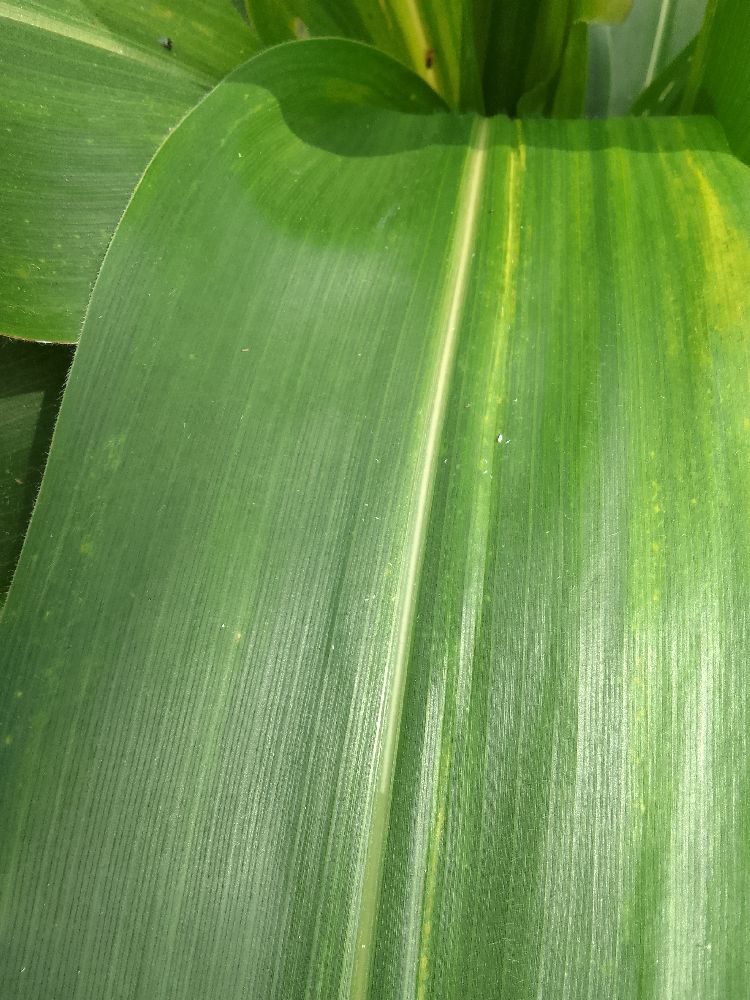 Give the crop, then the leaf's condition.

maize, healthy
